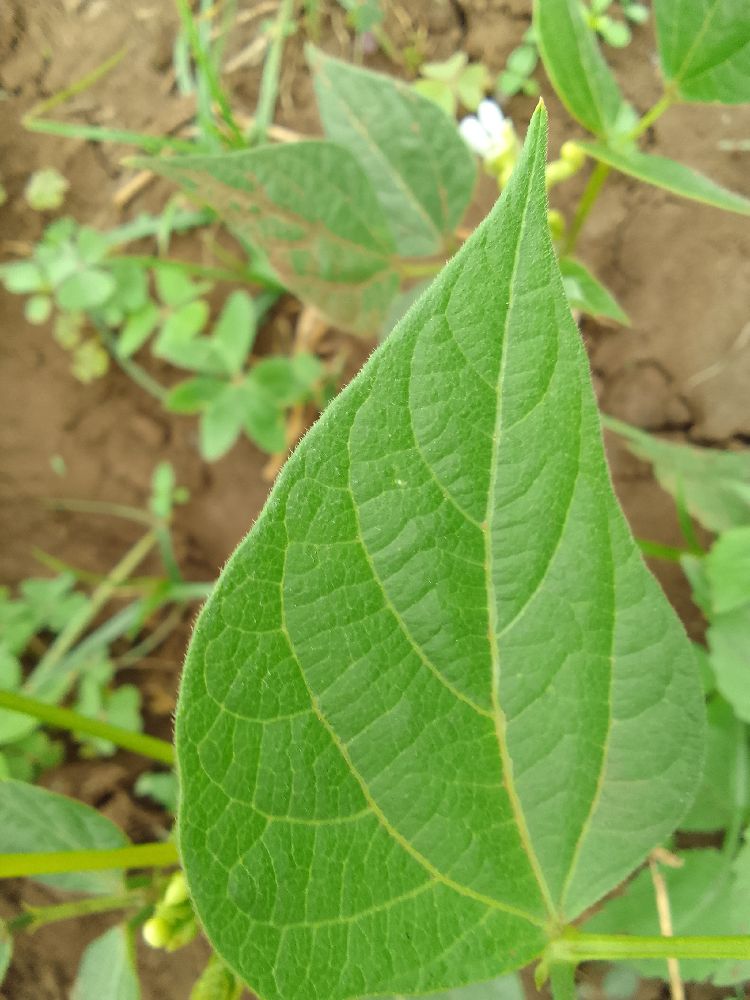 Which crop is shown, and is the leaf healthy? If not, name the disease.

common bean, healthy
